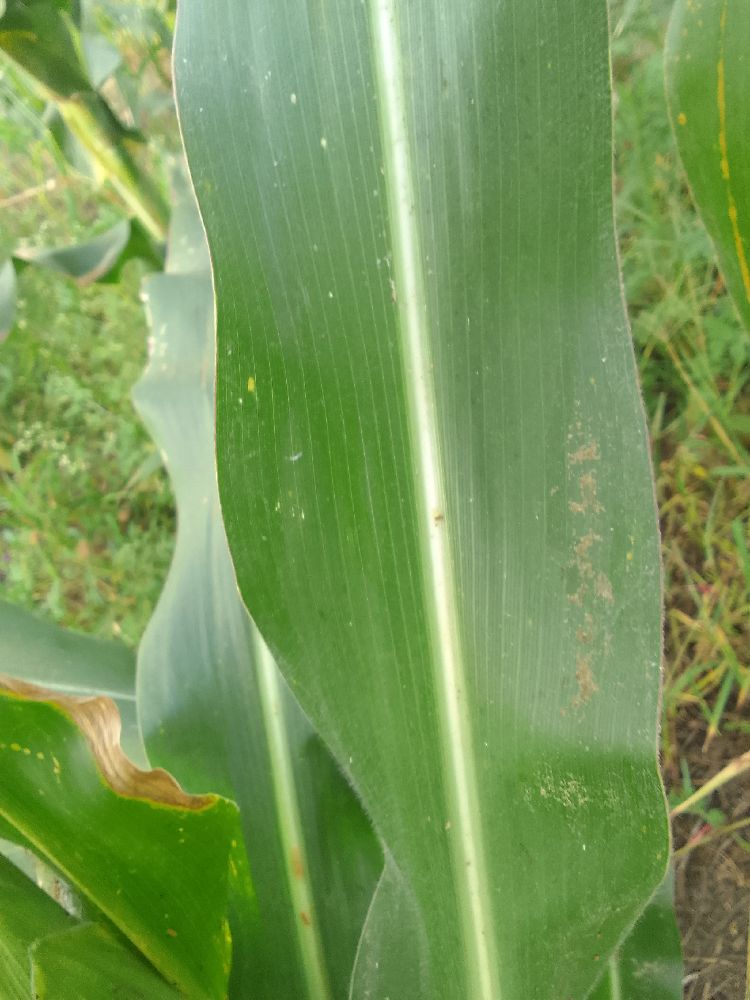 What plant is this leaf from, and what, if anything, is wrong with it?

maize, healthy
